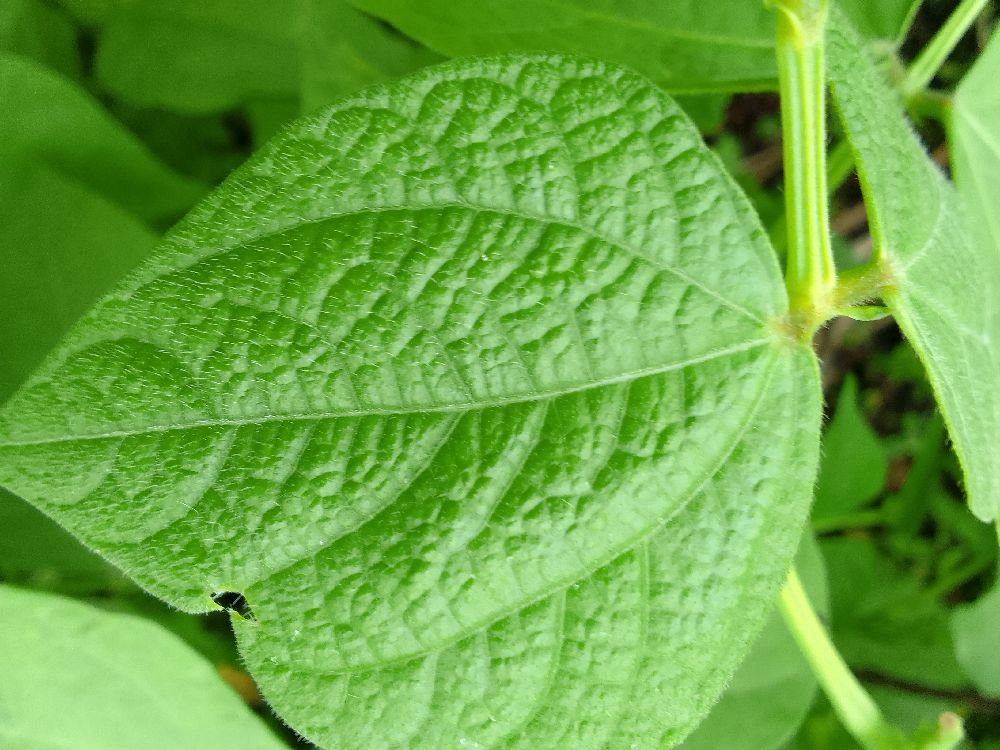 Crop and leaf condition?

common bean, healthy
